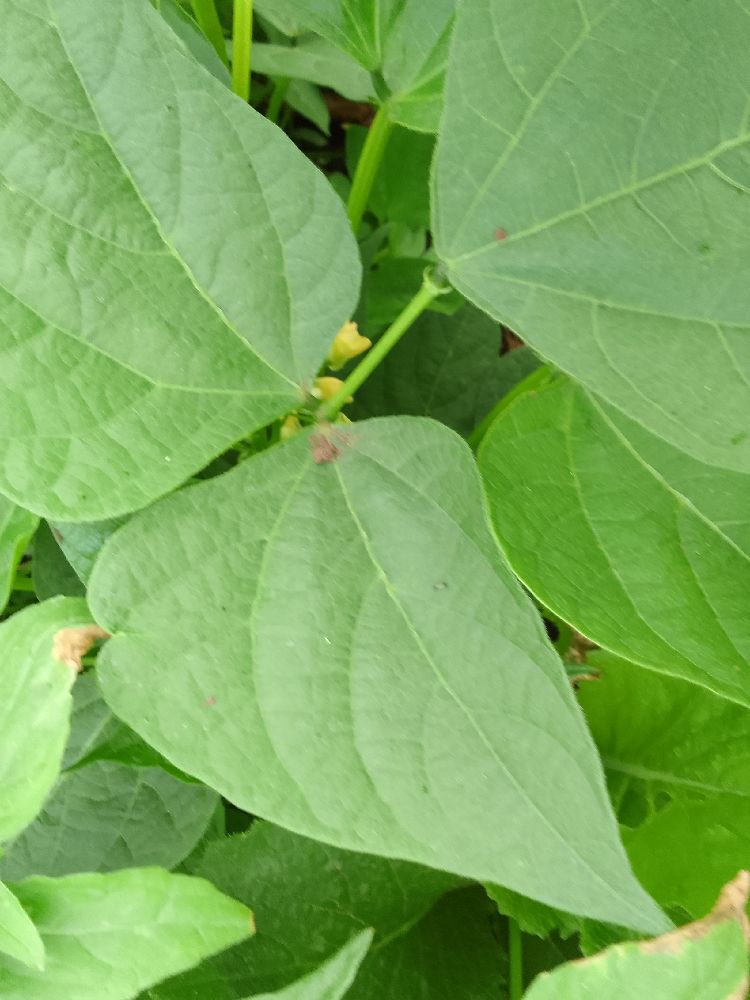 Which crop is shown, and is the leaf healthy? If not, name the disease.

common bean, healthy
